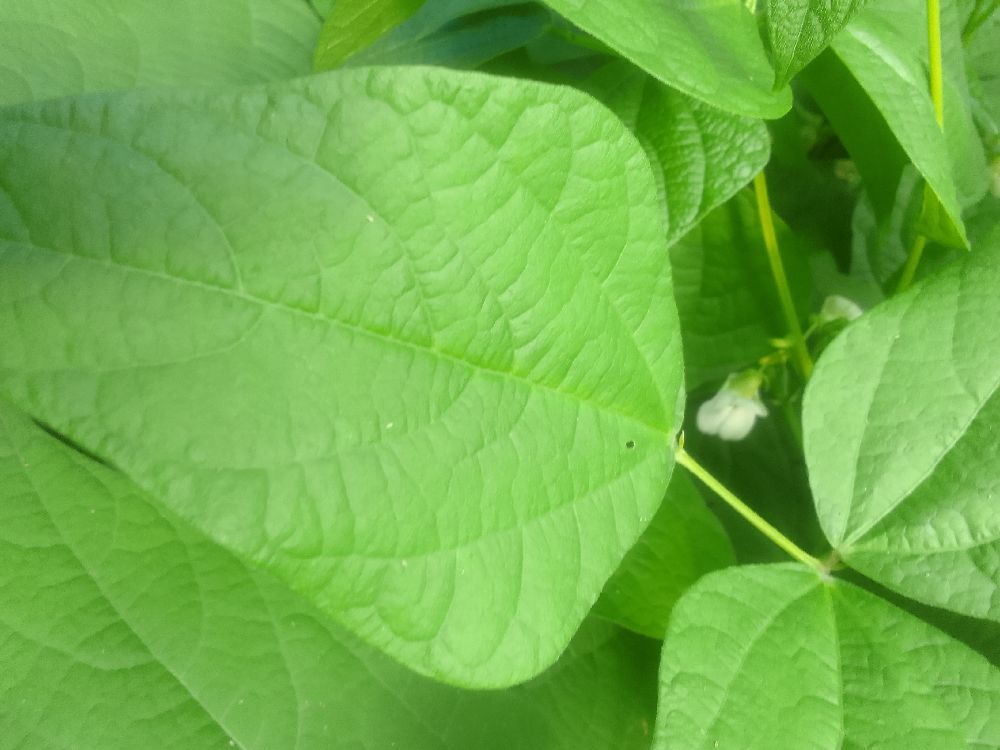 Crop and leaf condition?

common bean, healthy
